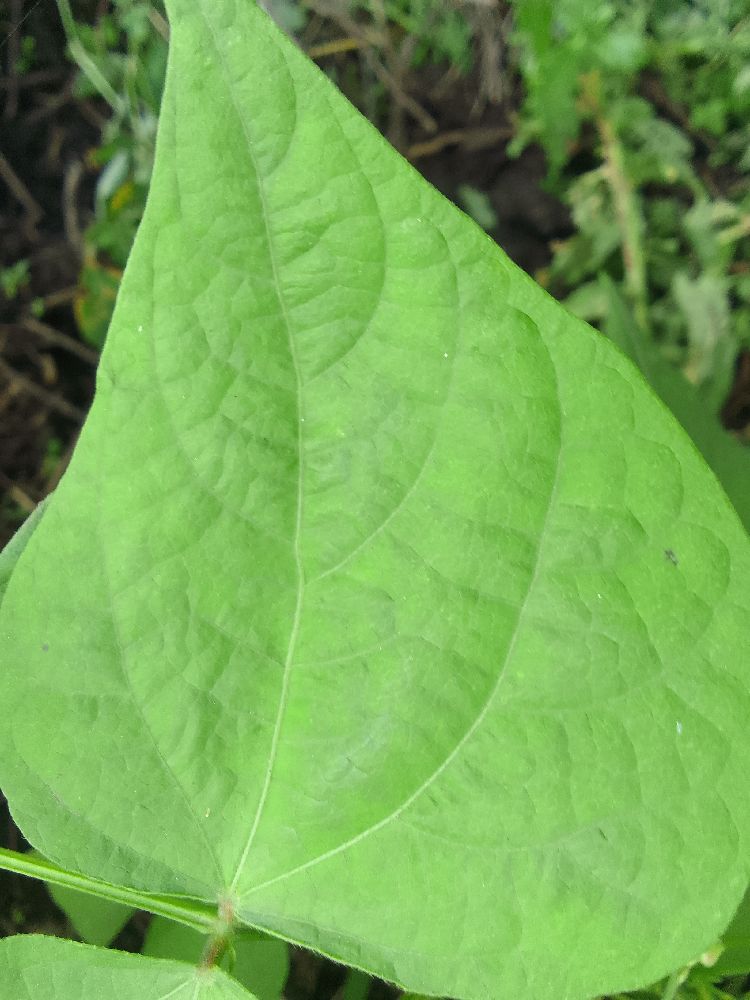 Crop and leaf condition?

common bean, healthy
